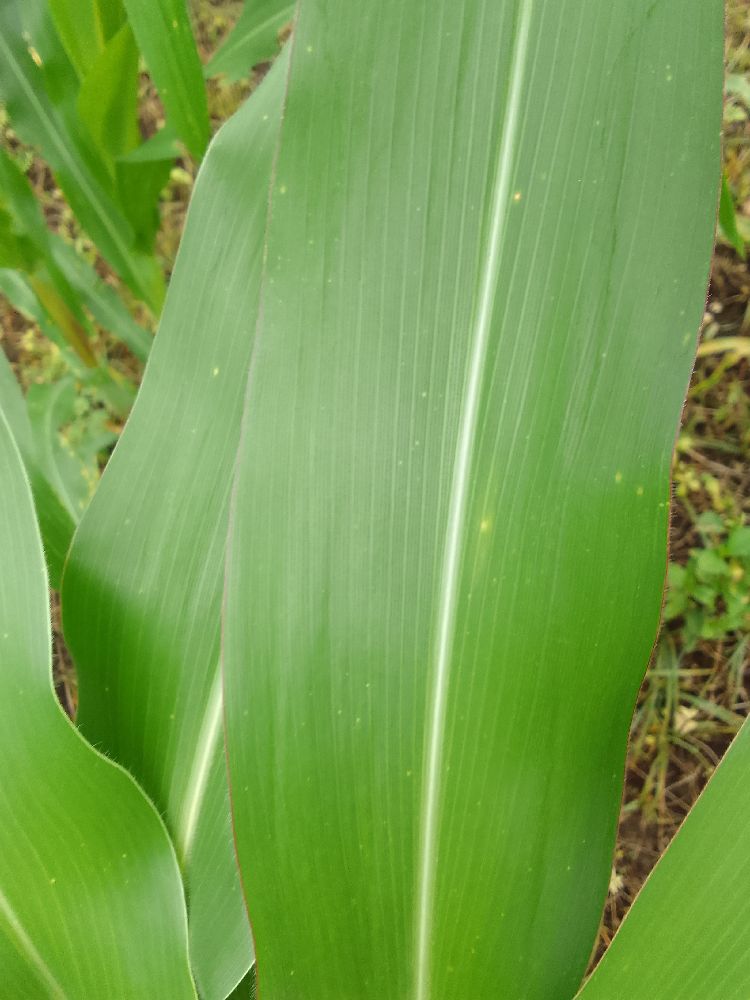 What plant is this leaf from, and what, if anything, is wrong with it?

maize, healthy
